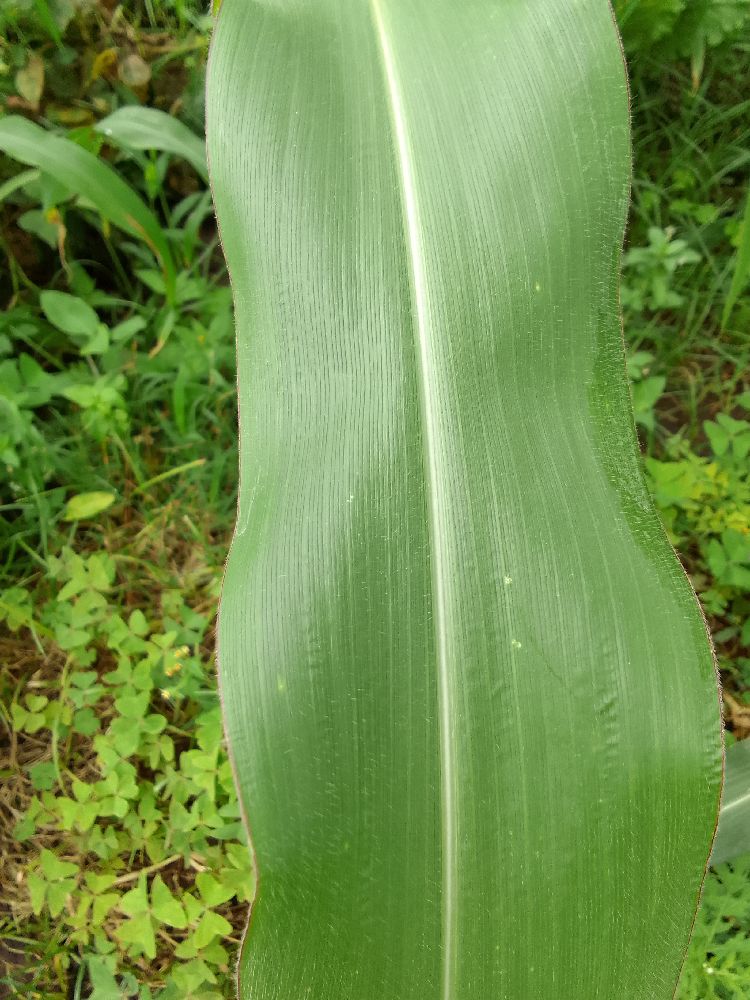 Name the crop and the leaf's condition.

maize, healthy
